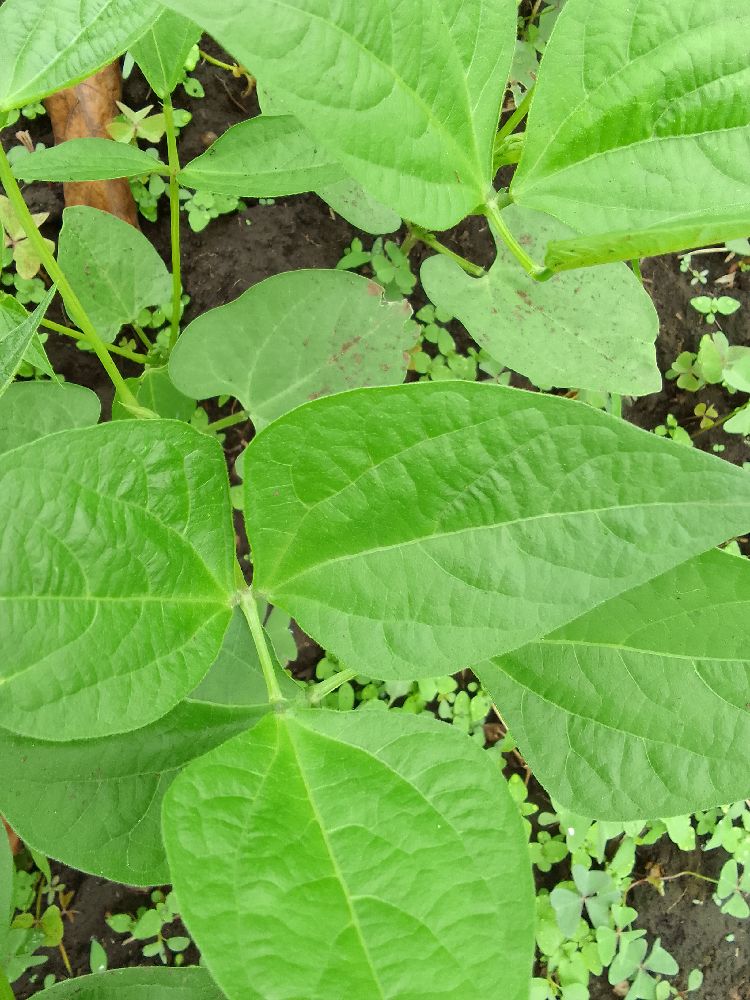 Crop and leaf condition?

common bean, healthy
